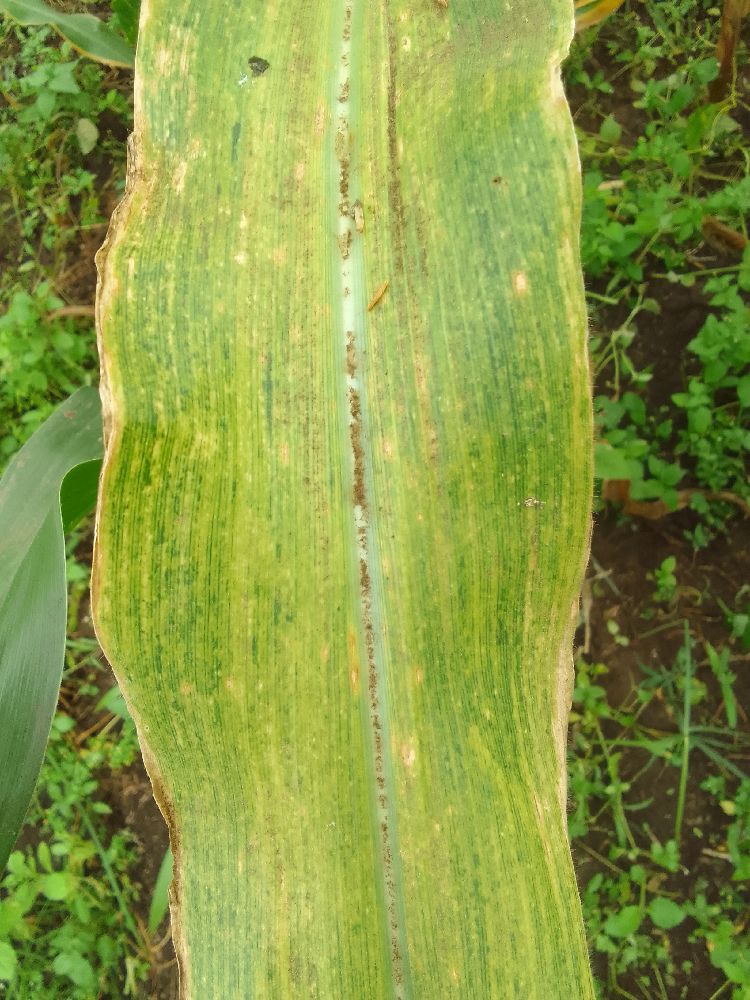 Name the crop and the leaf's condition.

maize, maize lethal necrosis
